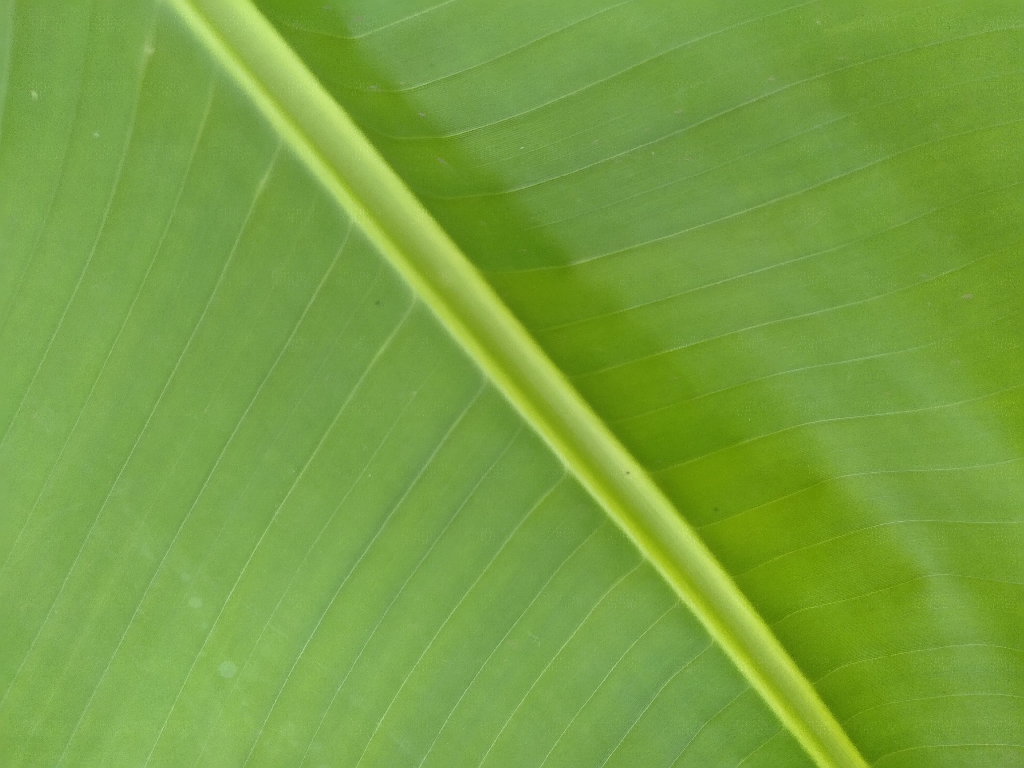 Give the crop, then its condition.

banana, healthy
